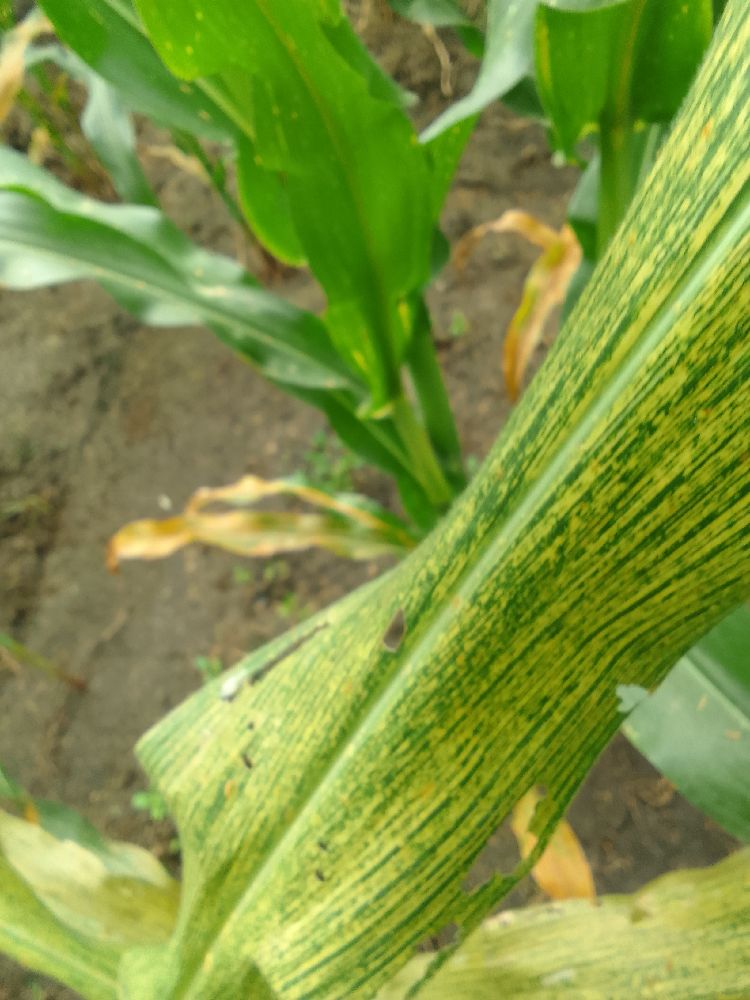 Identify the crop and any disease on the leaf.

maize, maize streak virus
